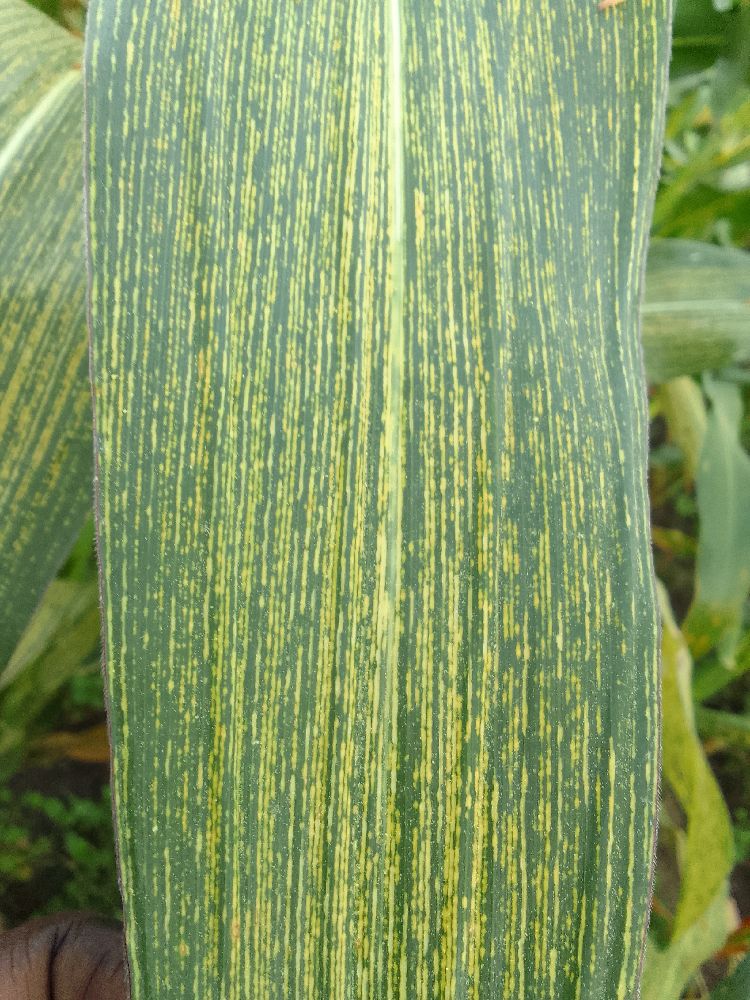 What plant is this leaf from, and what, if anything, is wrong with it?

maize, maize streak virus
